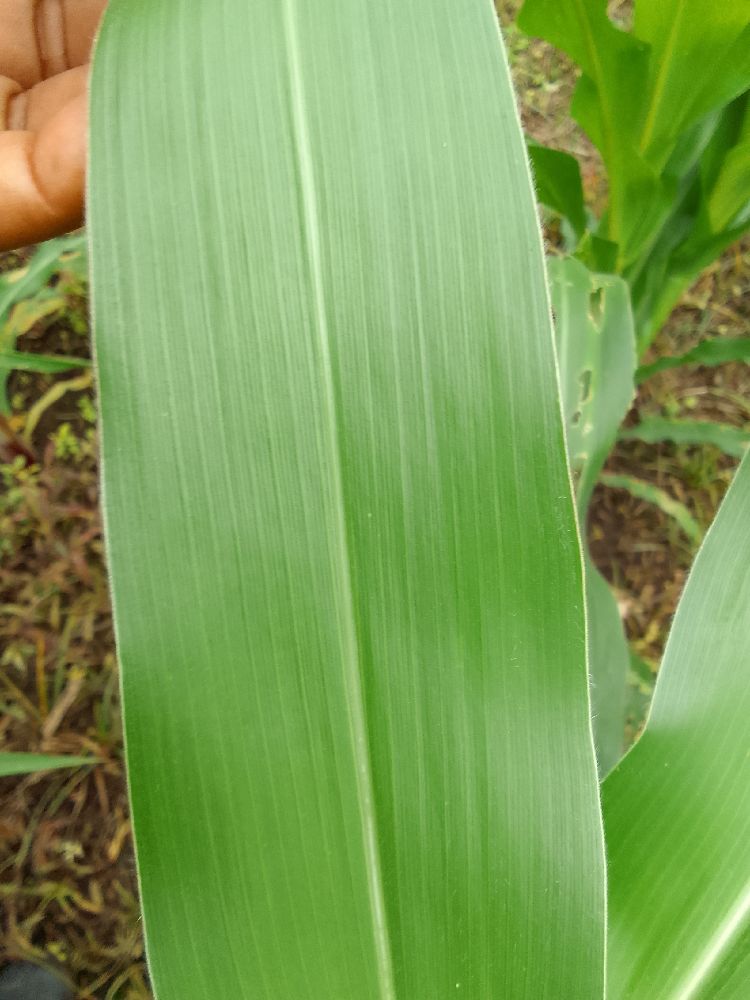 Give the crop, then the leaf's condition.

maize, healthy
